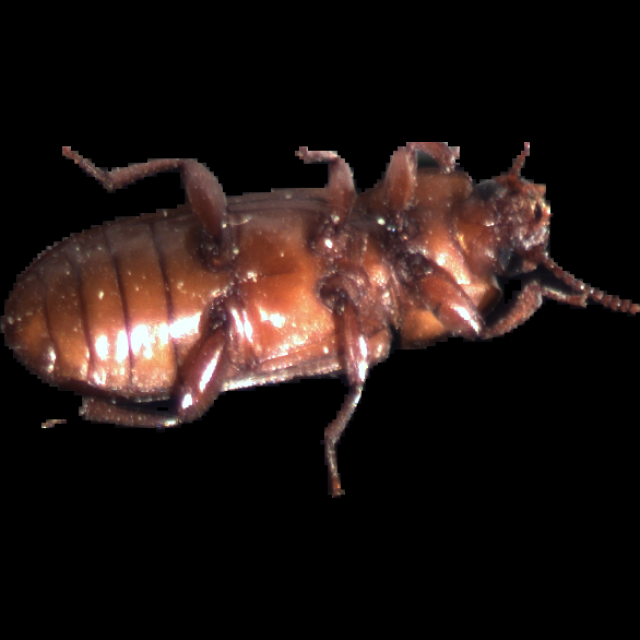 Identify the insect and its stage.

mealworm beetle
